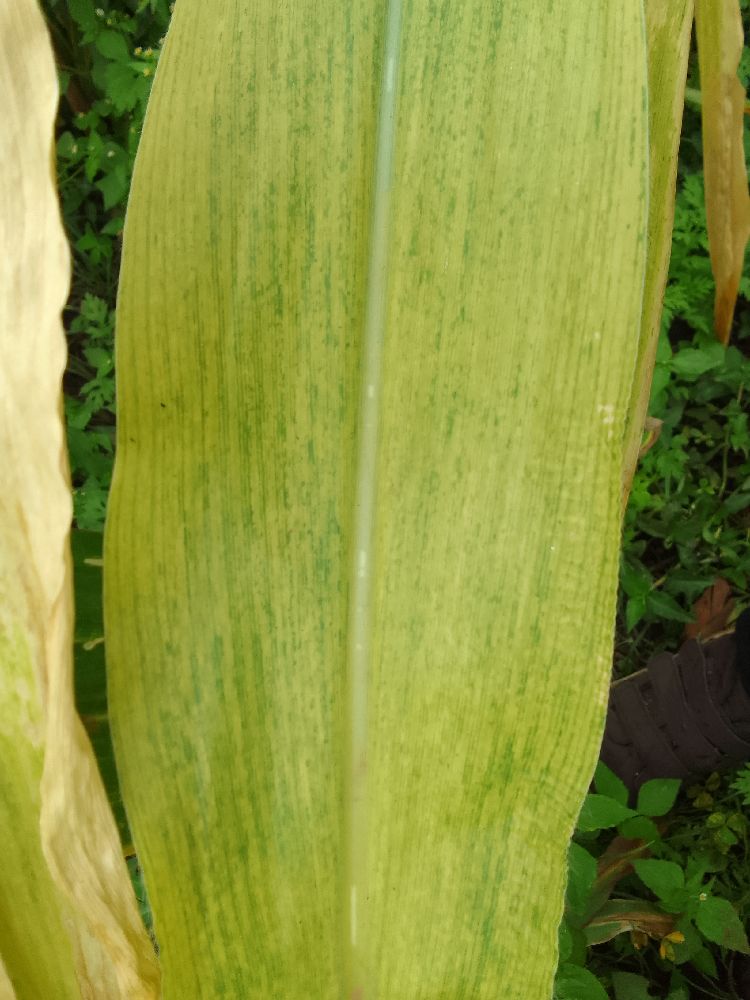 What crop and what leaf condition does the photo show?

maize, maize lethal necrosis
